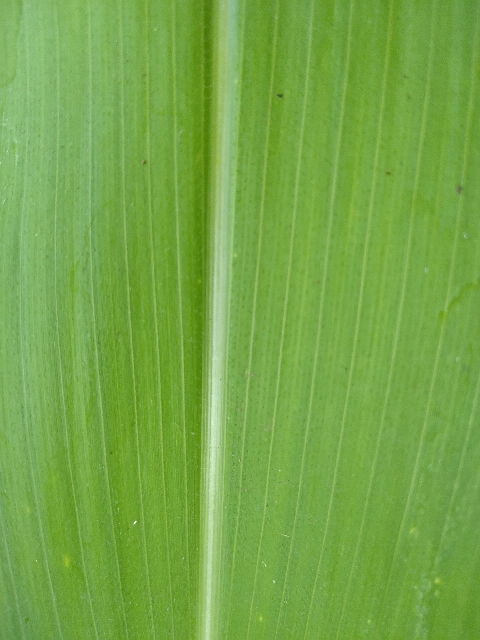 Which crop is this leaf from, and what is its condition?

maize, healthy
